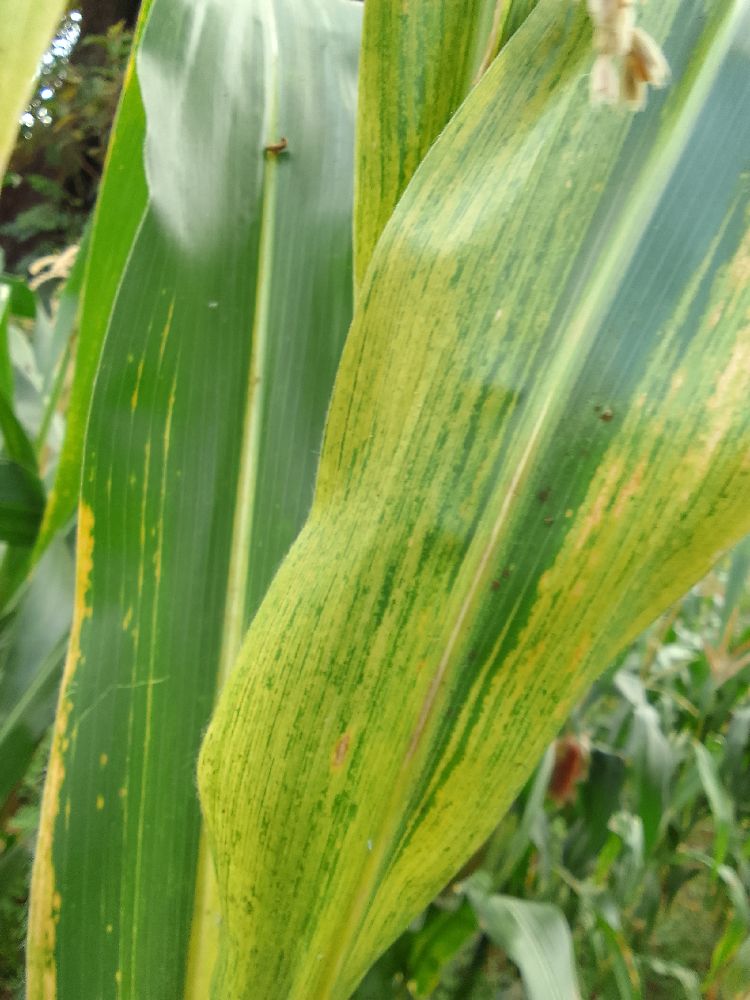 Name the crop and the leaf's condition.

maize, maize lethal necrosis
